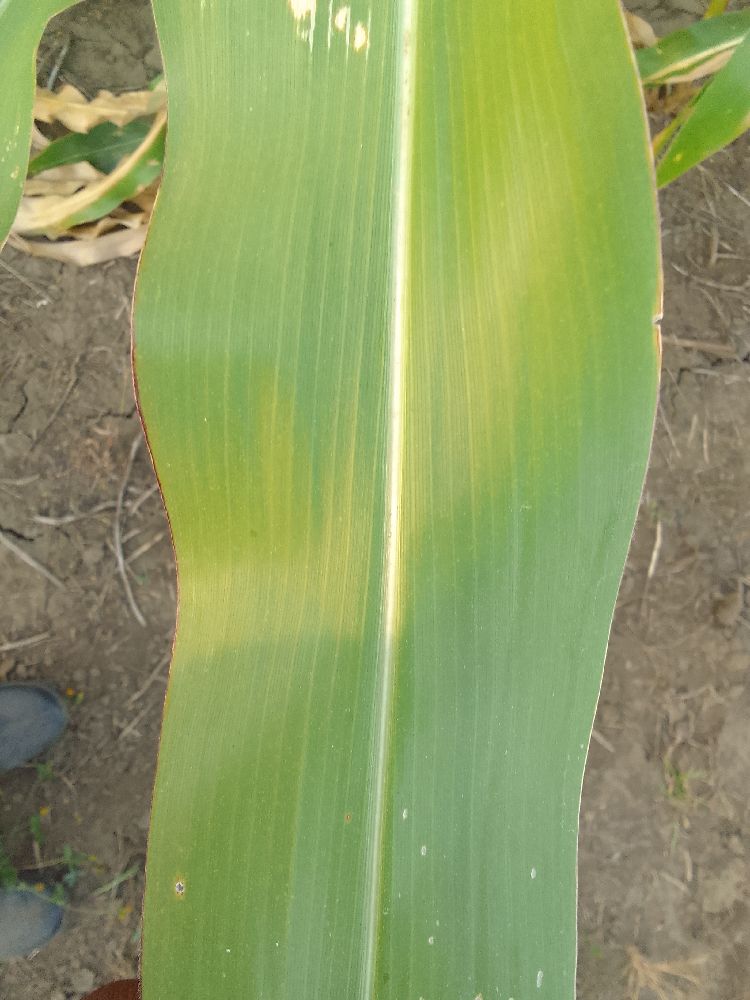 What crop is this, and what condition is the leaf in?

maize, healthy
